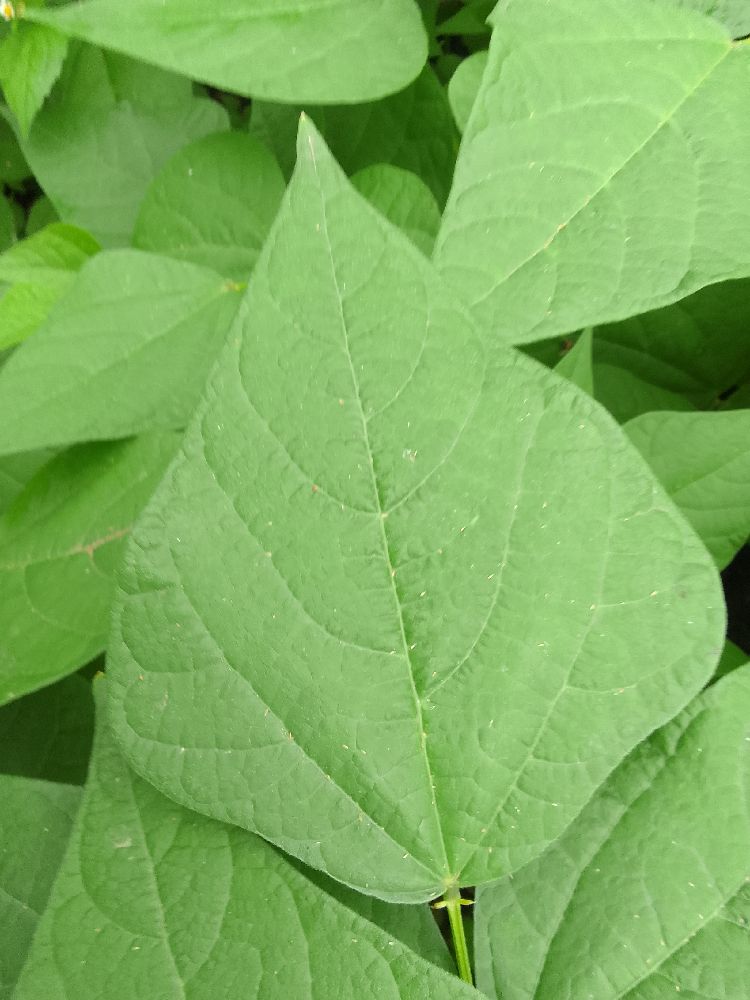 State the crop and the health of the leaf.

common bean, healthy
